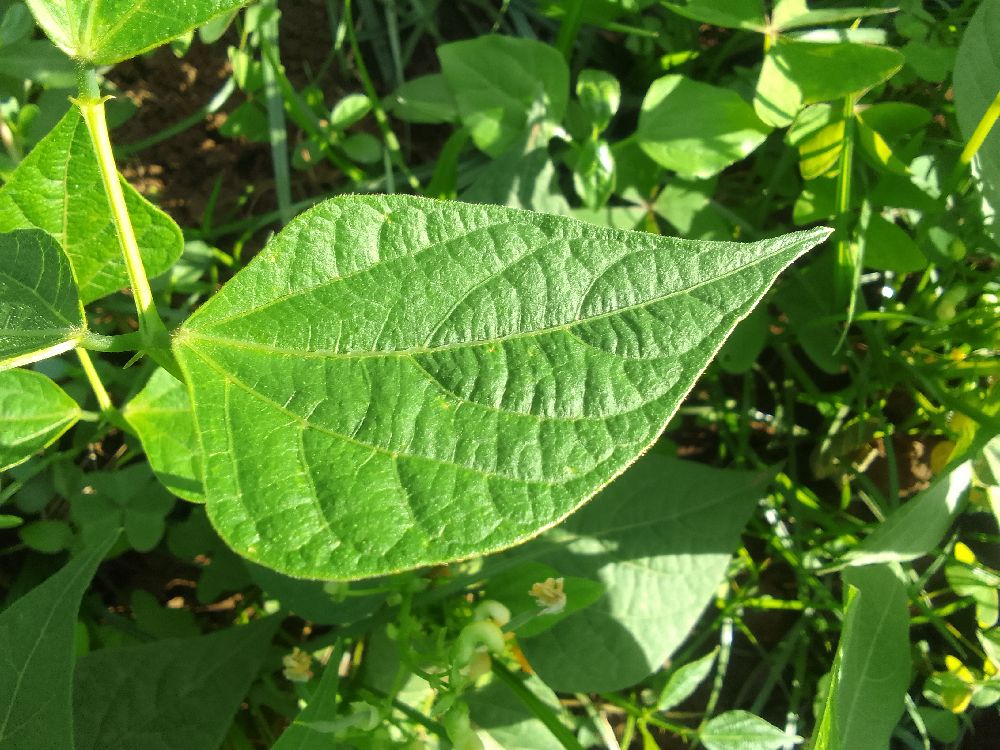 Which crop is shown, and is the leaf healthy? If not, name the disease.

common bean, healthy
